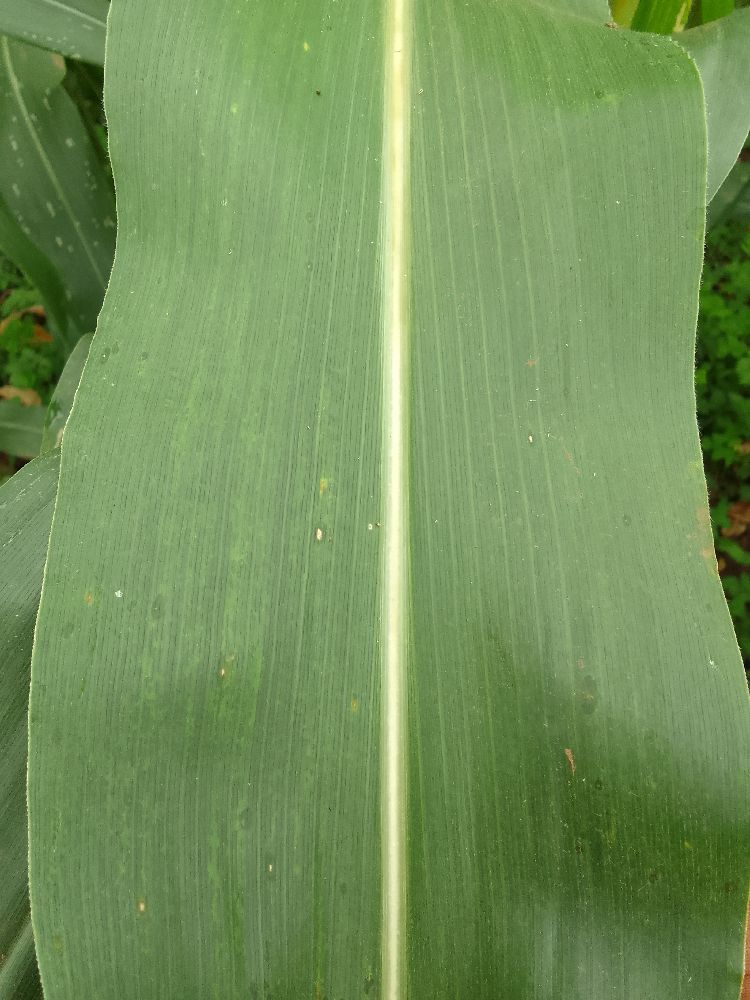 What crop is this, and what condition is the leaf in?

maize, healthy
